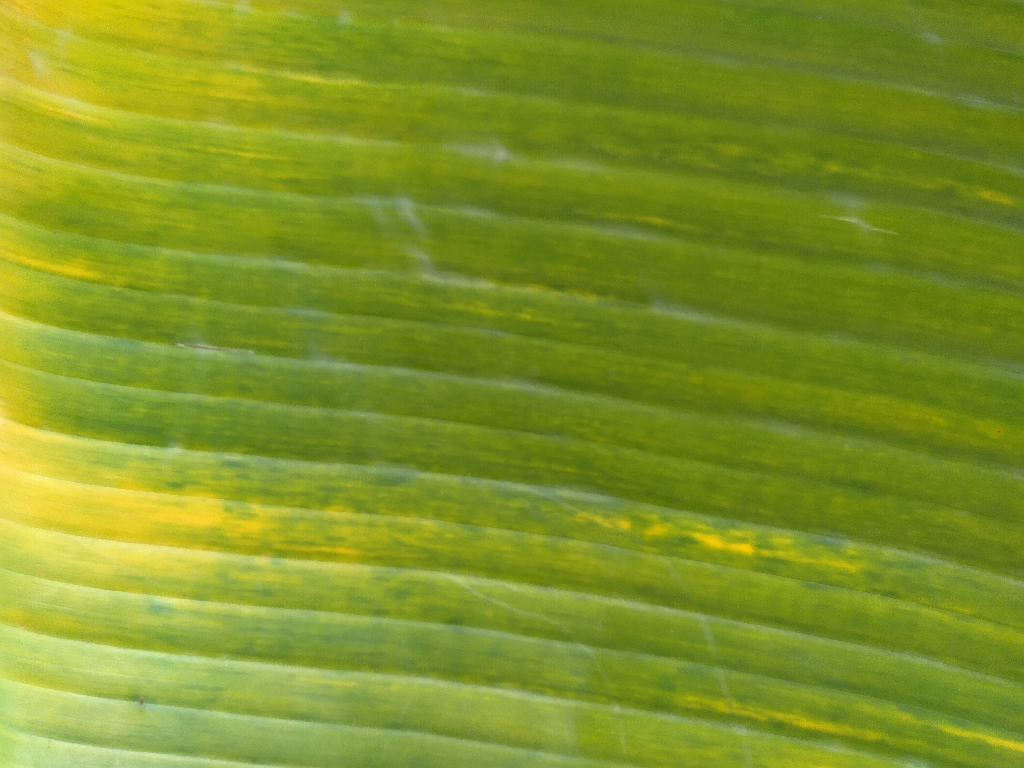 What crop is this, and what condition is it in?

banana, fusarium wilt race 1
